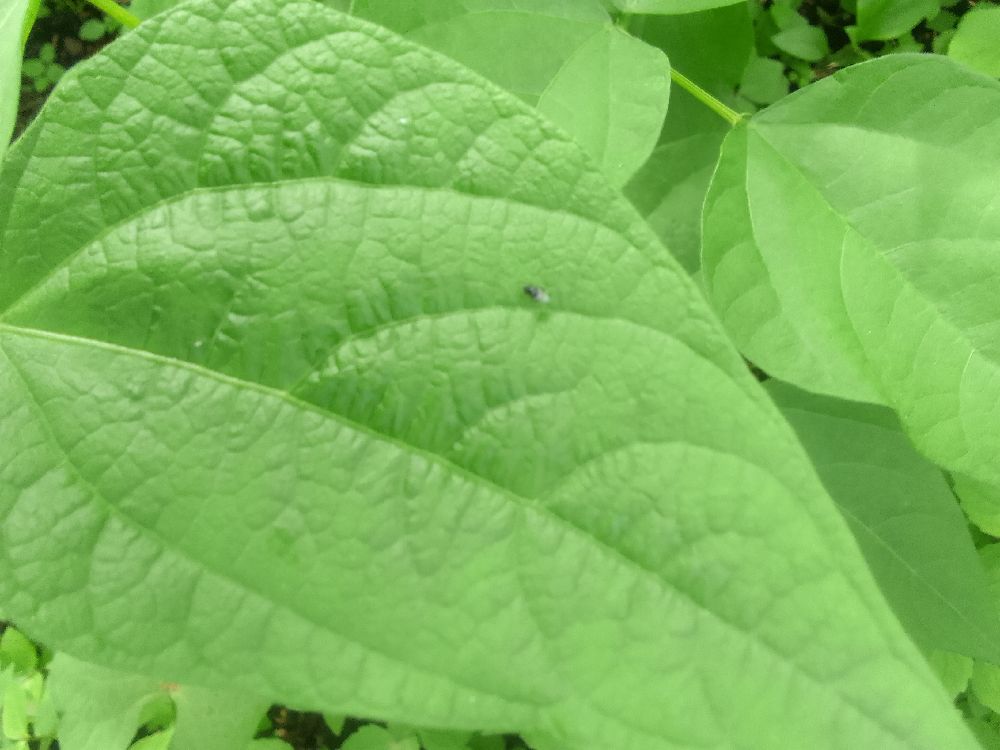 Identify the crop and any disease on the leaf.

common bean, healthy
